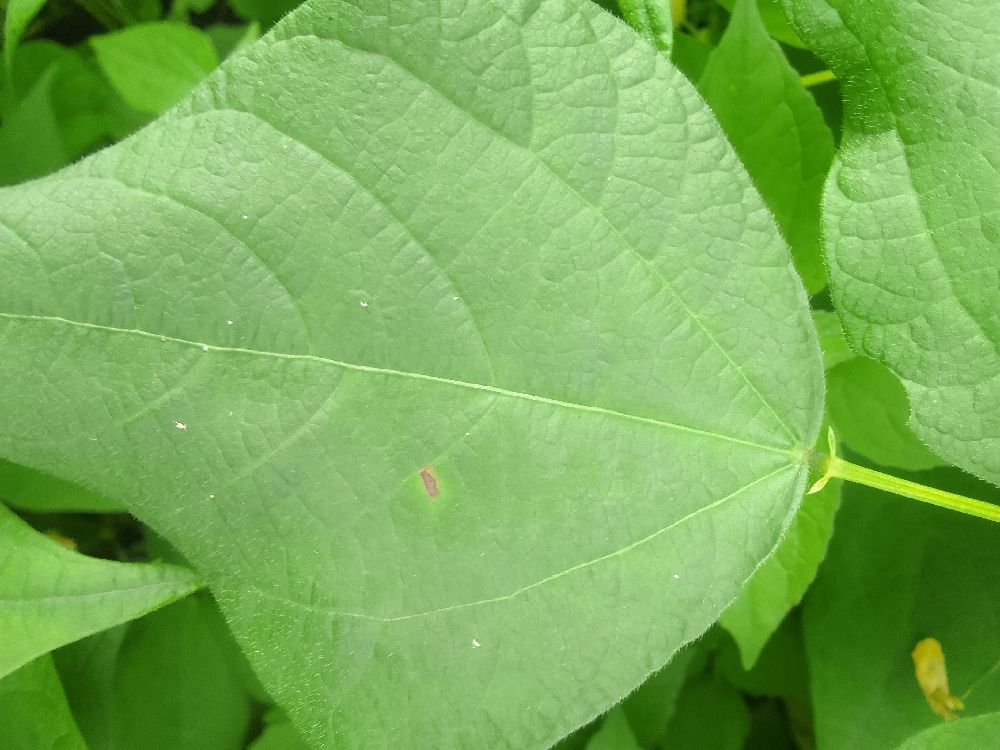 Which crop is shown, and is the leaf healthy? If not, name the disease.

common bean, healthy
